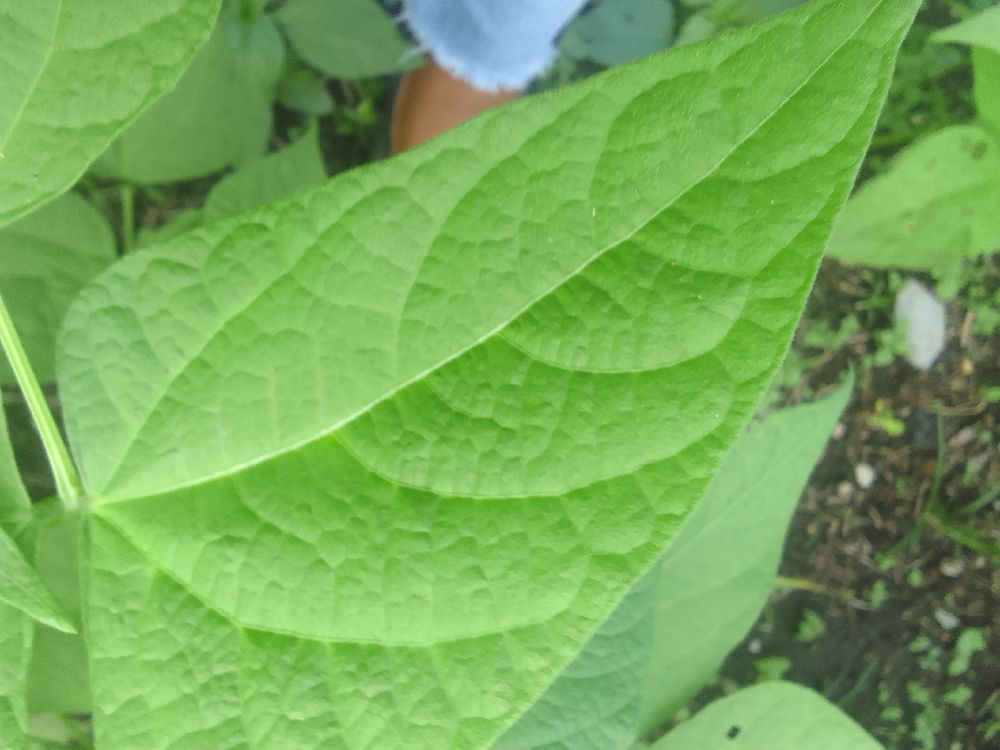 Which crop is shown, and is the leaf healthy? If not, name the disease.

common bean, healthy
